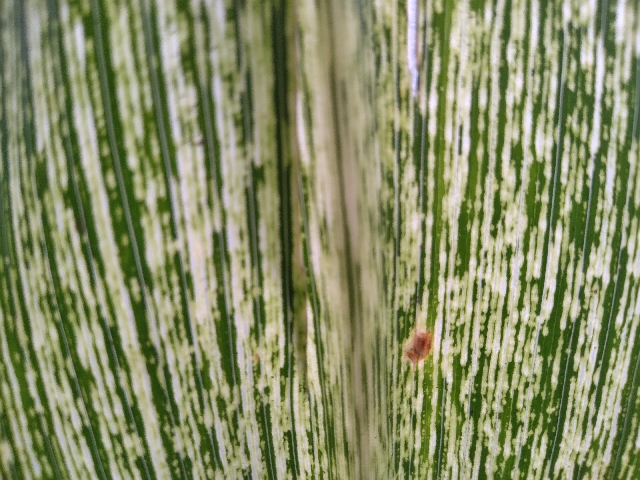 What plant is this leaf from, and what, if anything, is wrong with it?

maize, maize streak virus
